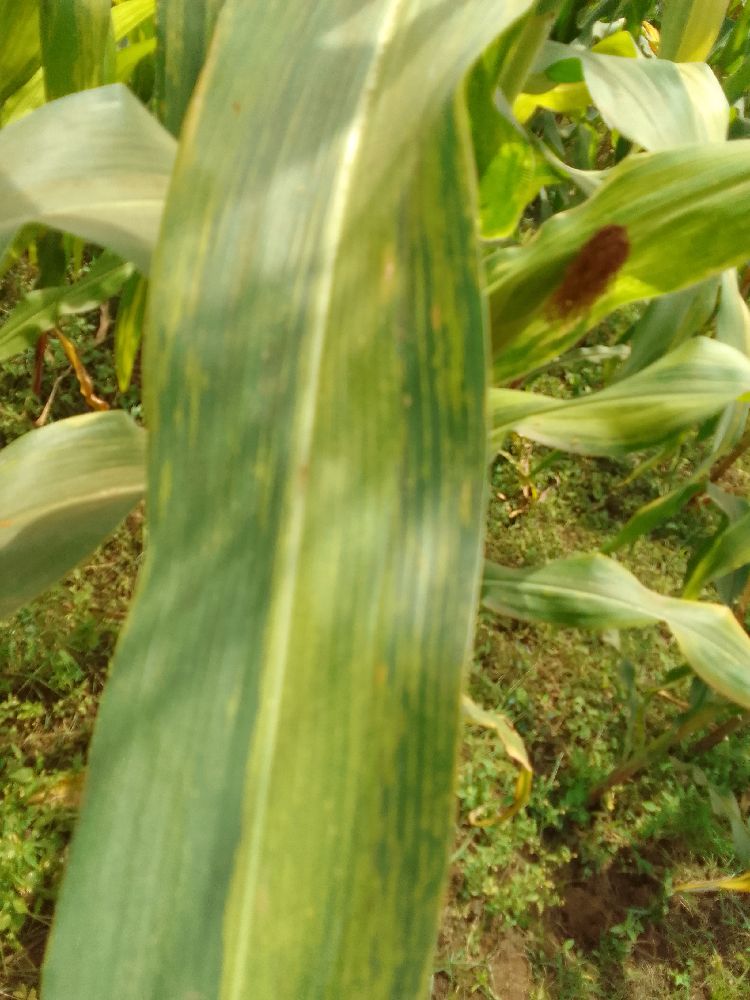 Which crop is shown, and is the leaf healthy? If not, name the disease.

maize, maize lethal necrosis
